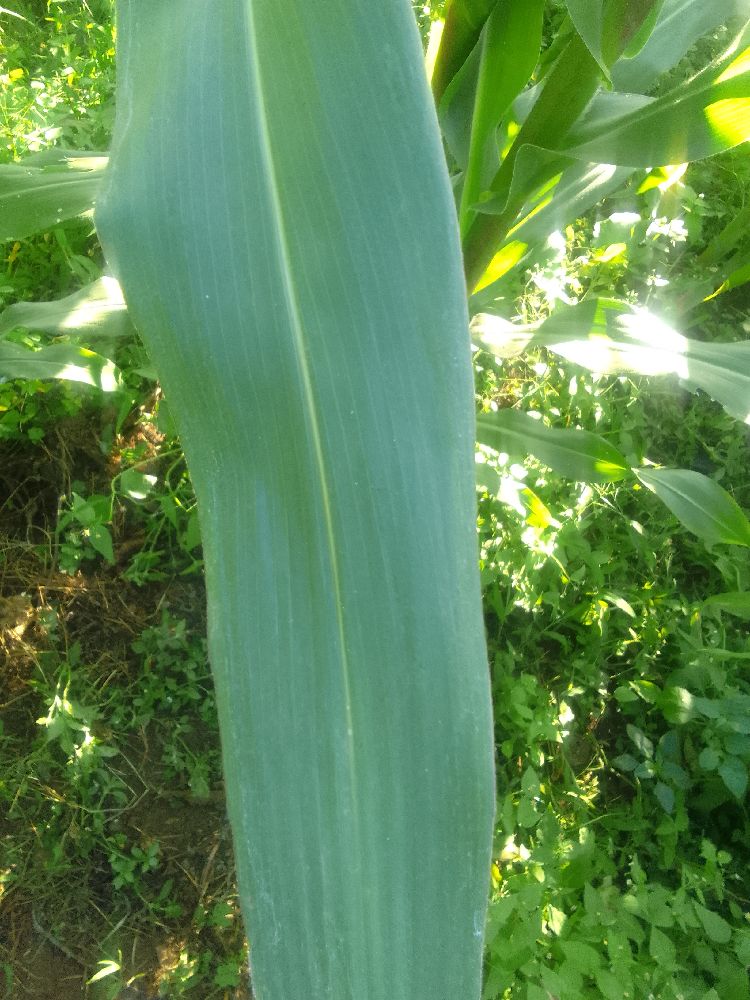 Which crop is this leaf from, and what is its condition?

maize, healthy
